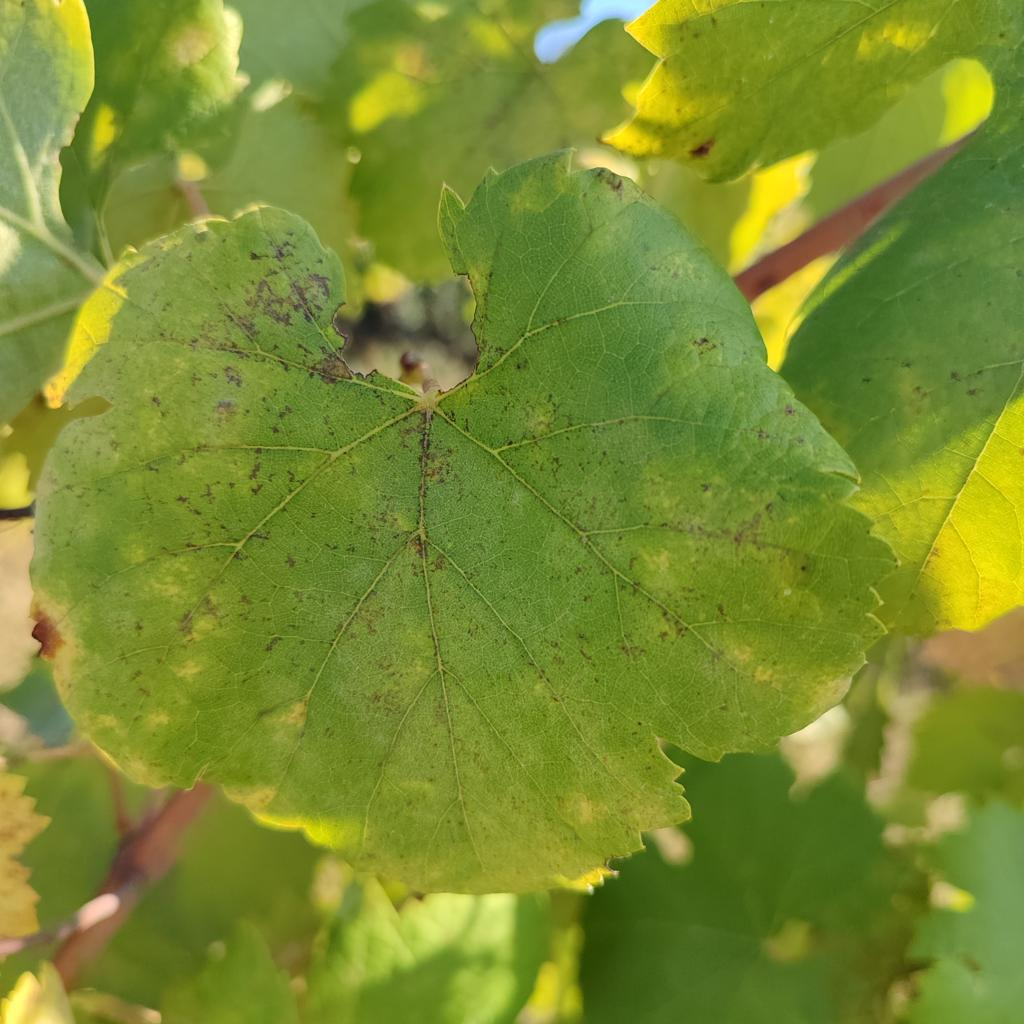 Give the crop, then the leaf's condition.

grapevine, powdery mildew
